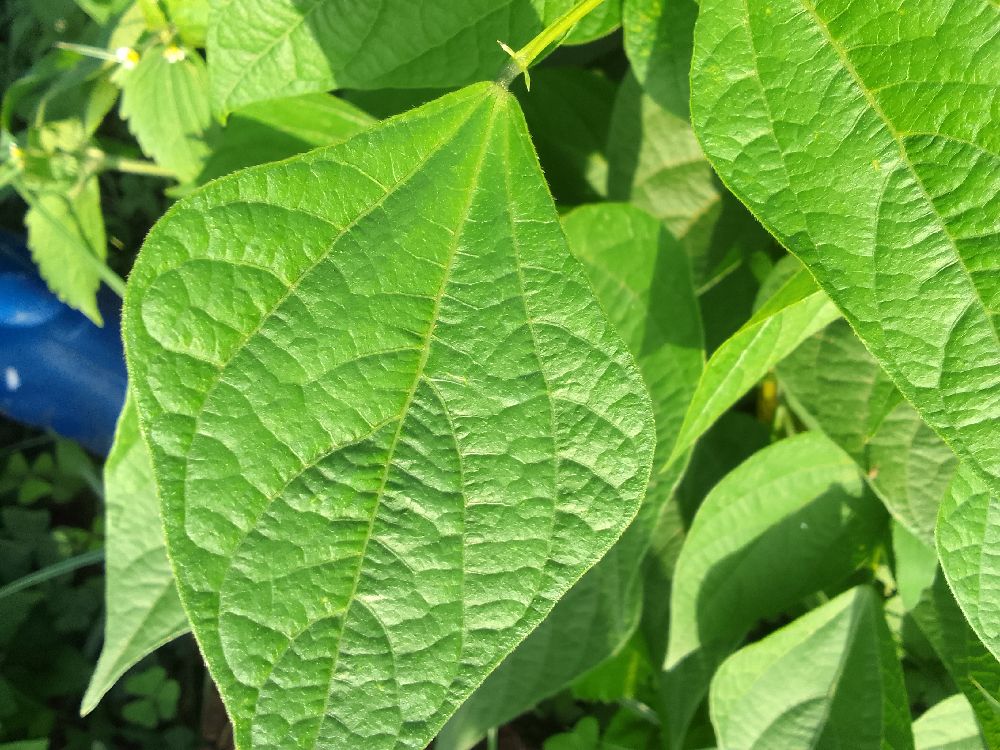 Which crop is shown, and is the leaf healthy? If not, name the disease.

common bean, healthy
